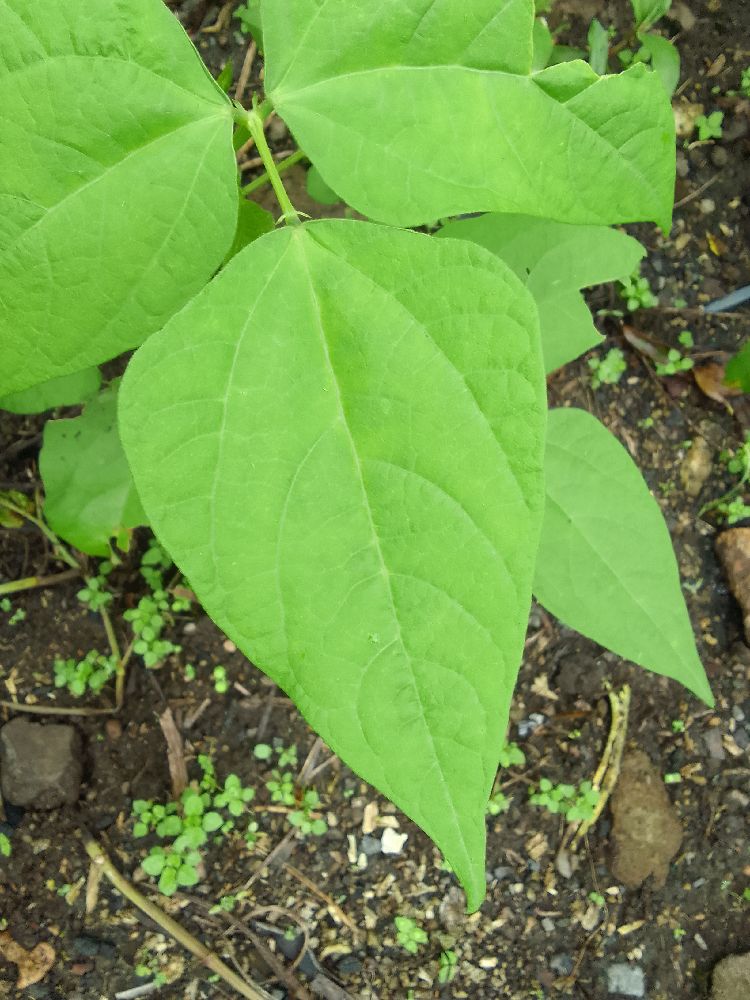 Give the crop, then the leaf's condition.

common bean, healthy
